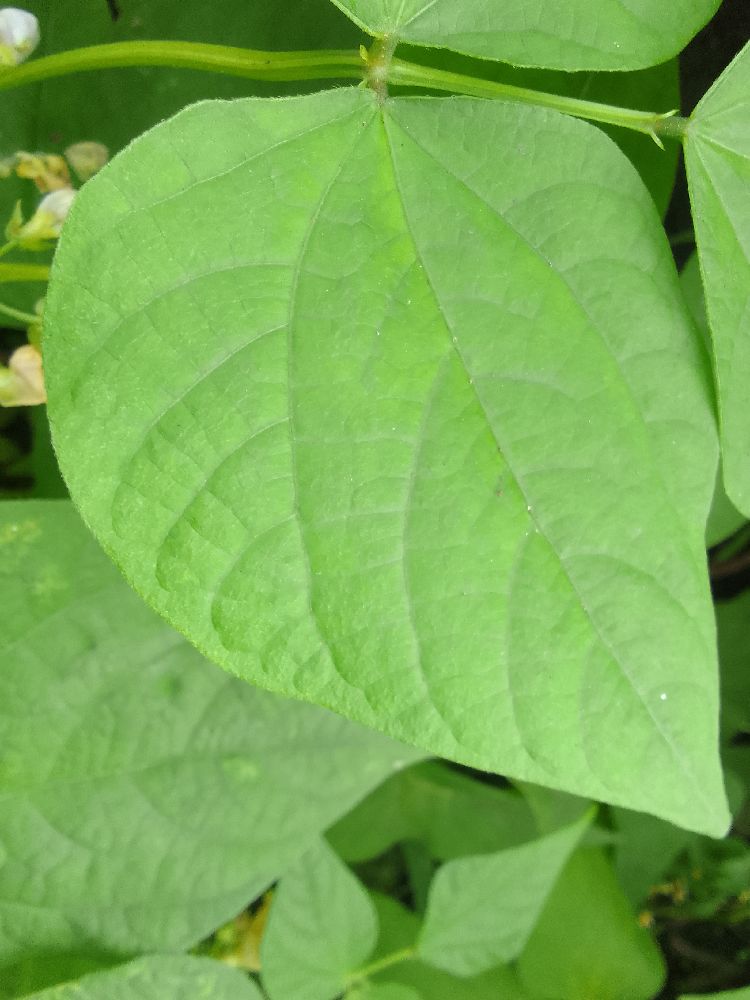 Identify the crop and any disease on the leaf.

common bean, healthy
